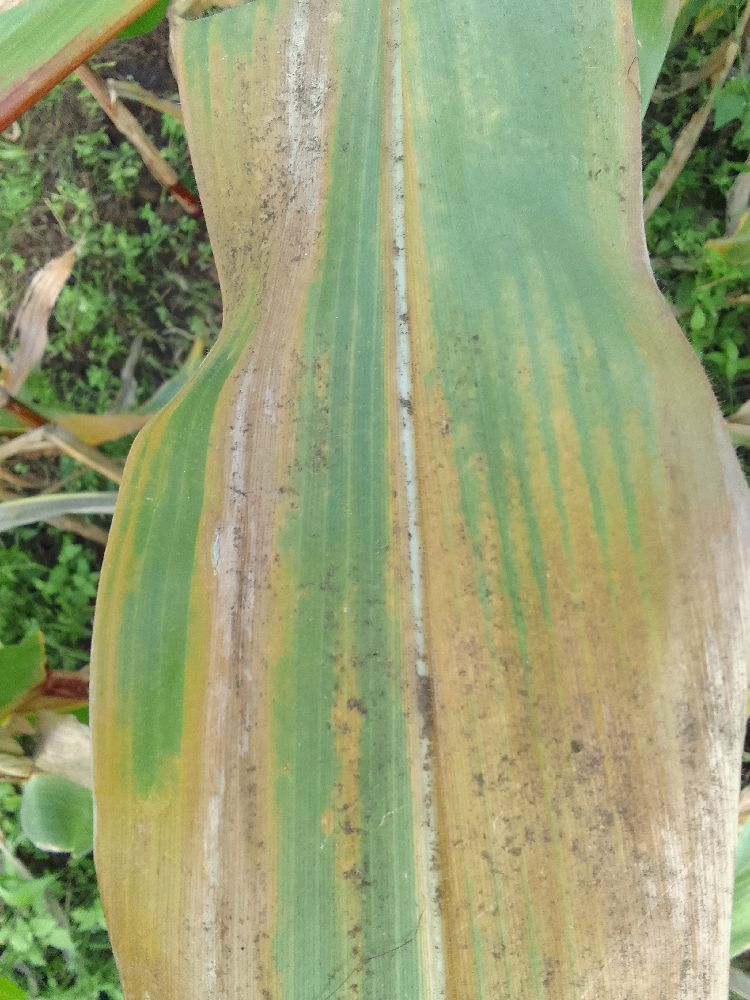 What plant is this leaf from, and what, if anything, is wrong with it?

maize, maize lethal necrosis
